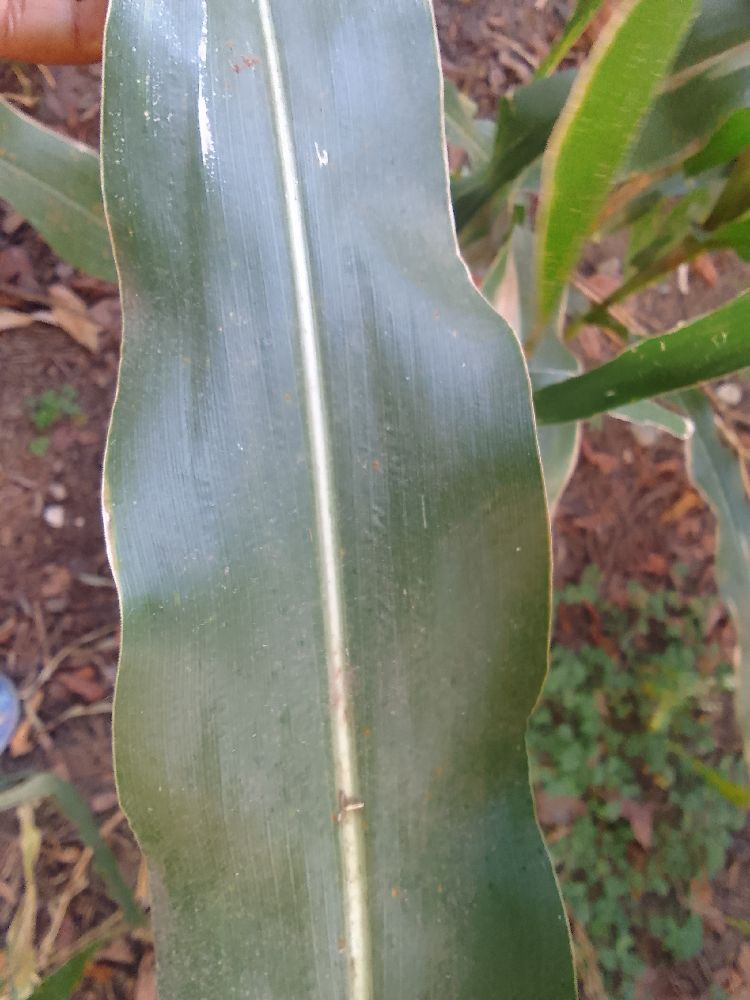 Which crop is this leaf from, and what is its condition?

maize, healthy
